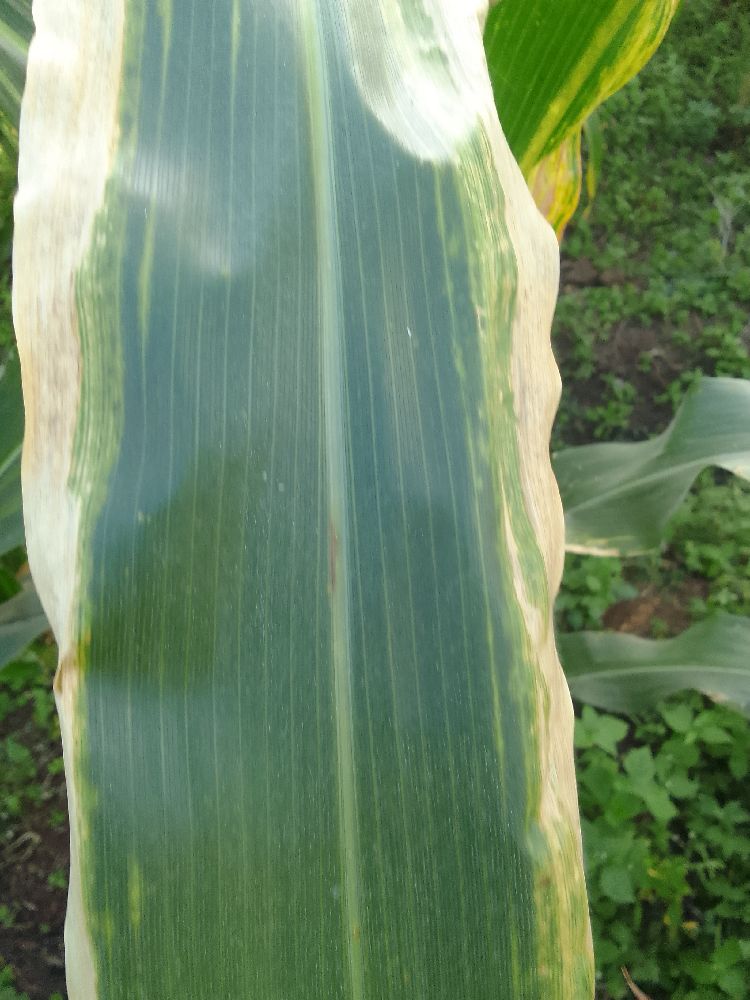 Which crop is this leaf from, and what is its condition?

maize, maize lethal necrosis
